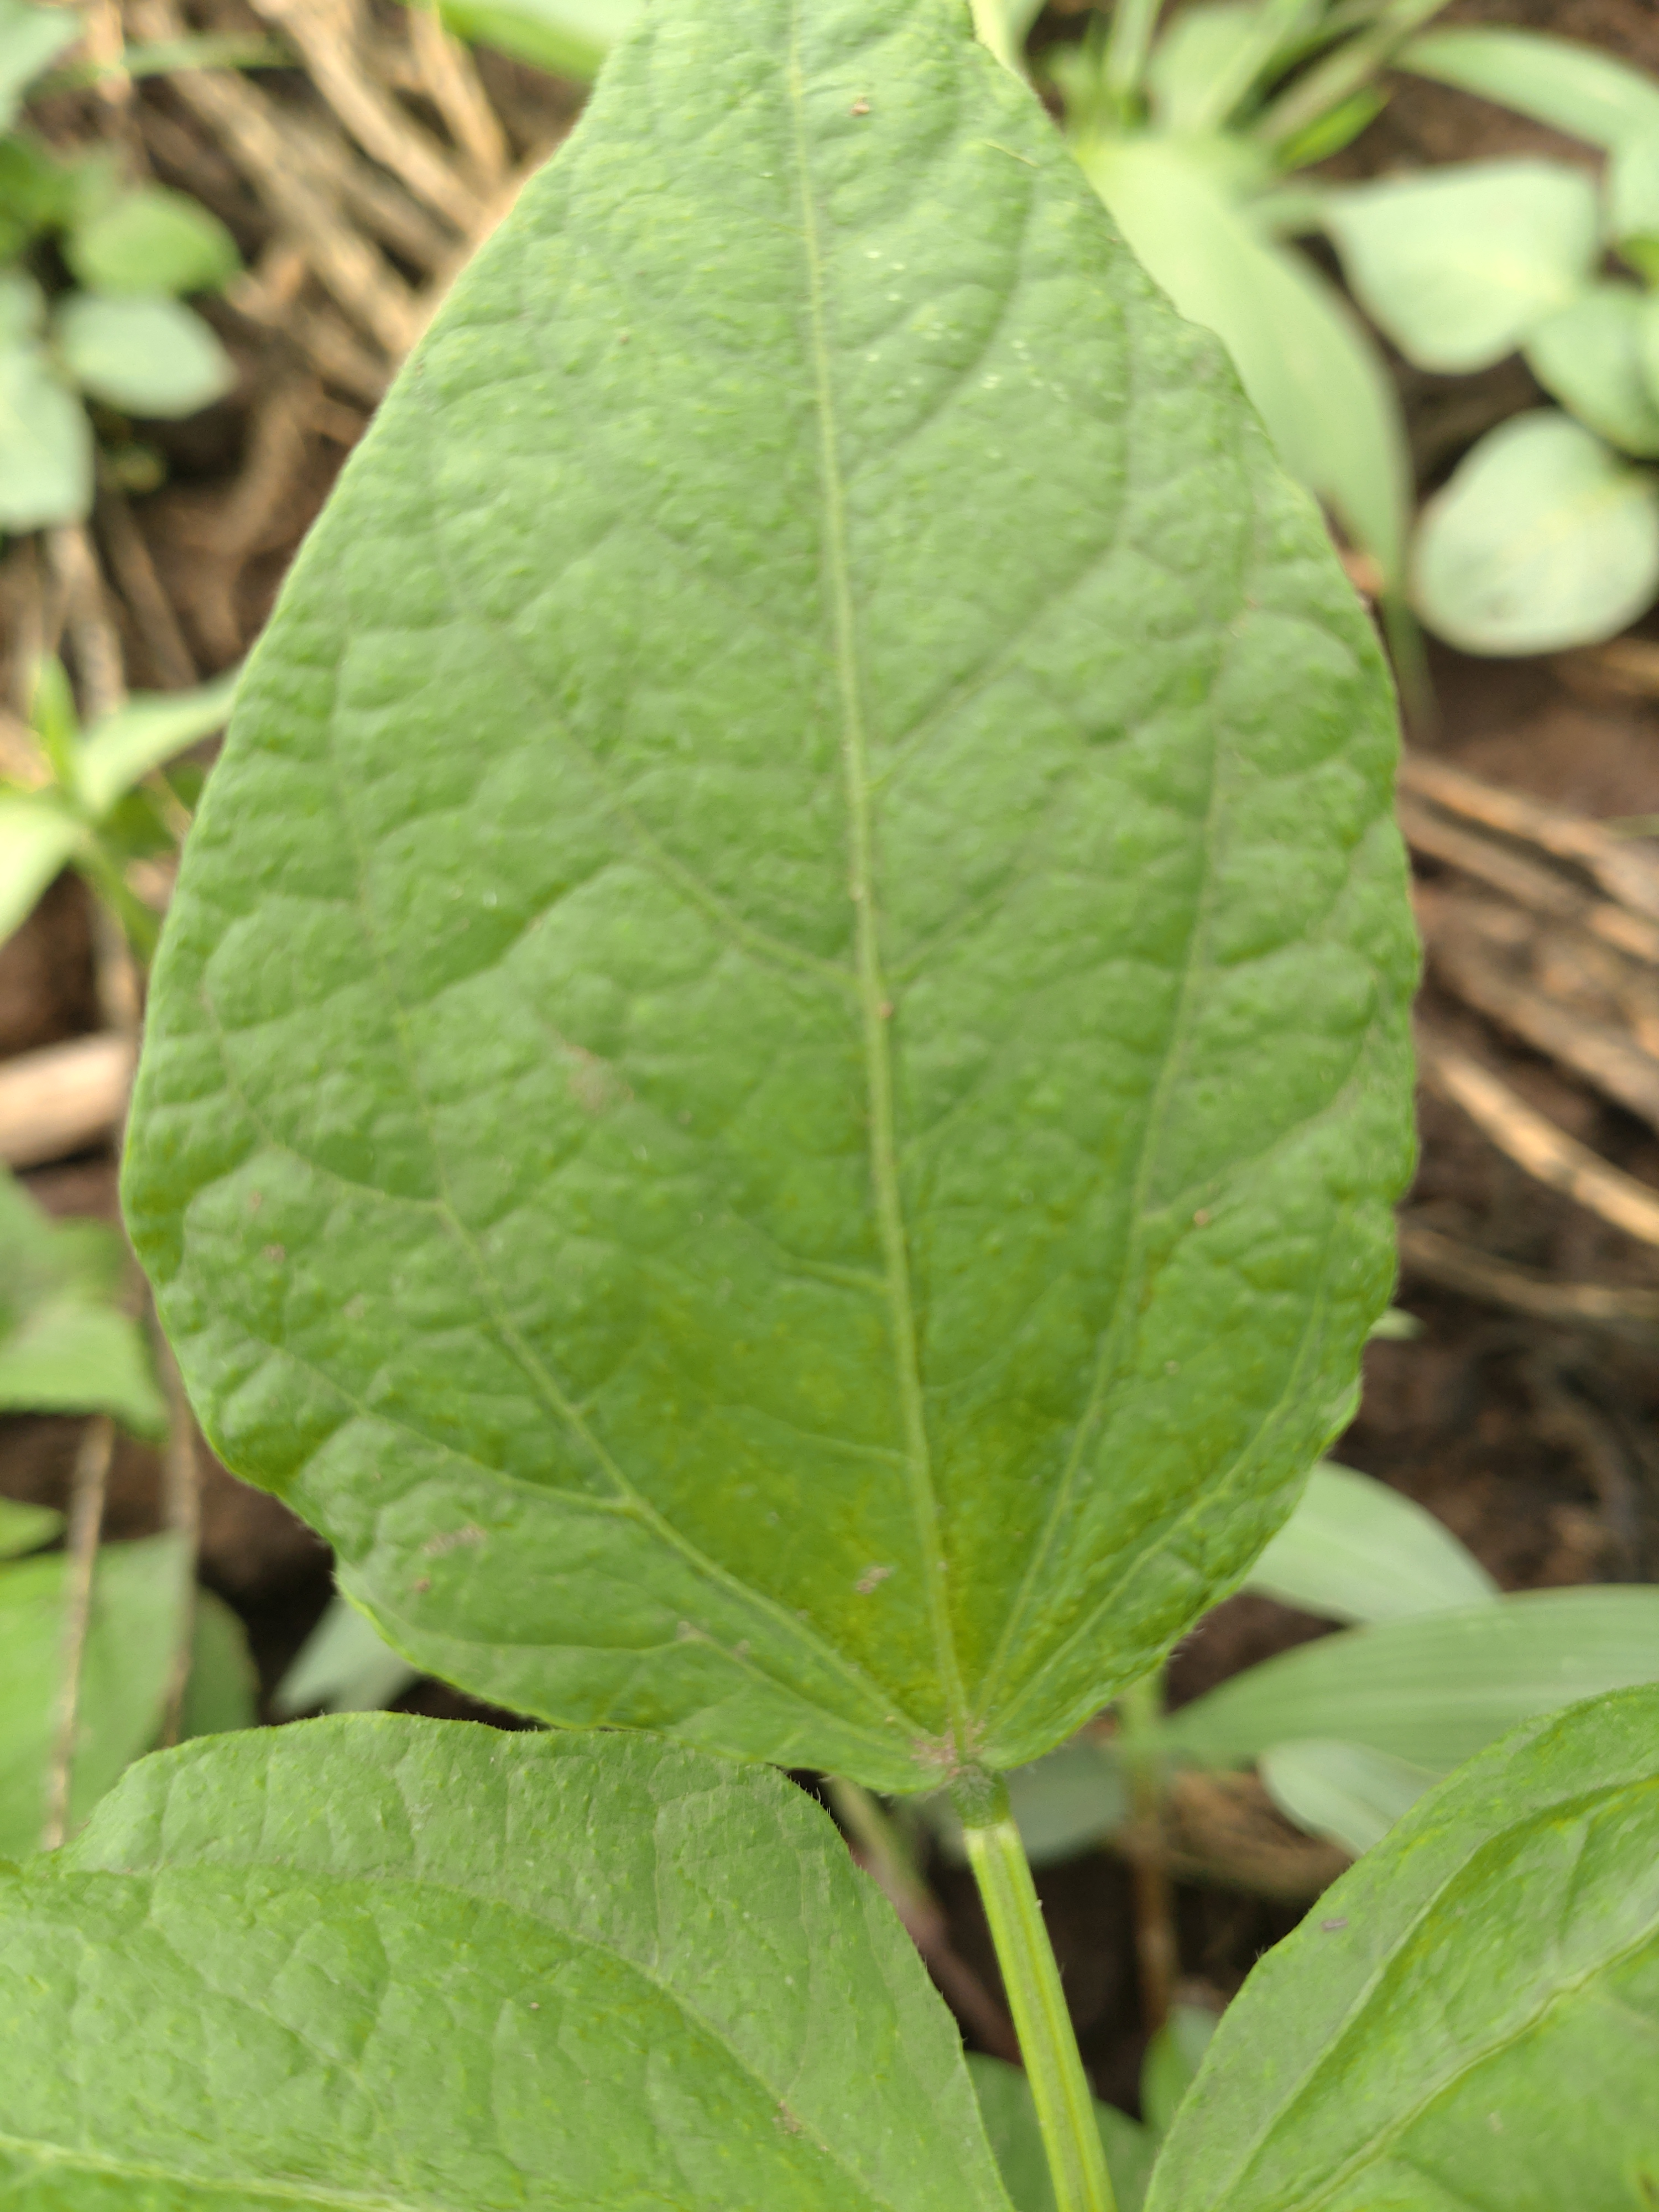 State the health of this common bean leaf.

healthy
